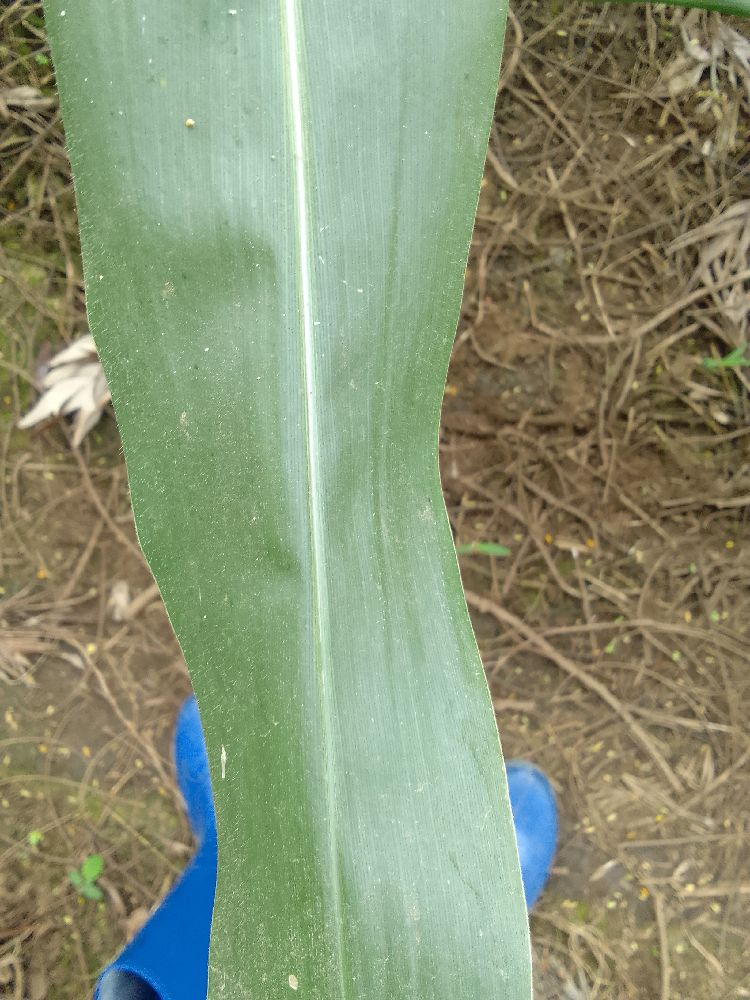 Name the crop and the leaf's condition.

maize, healthy
